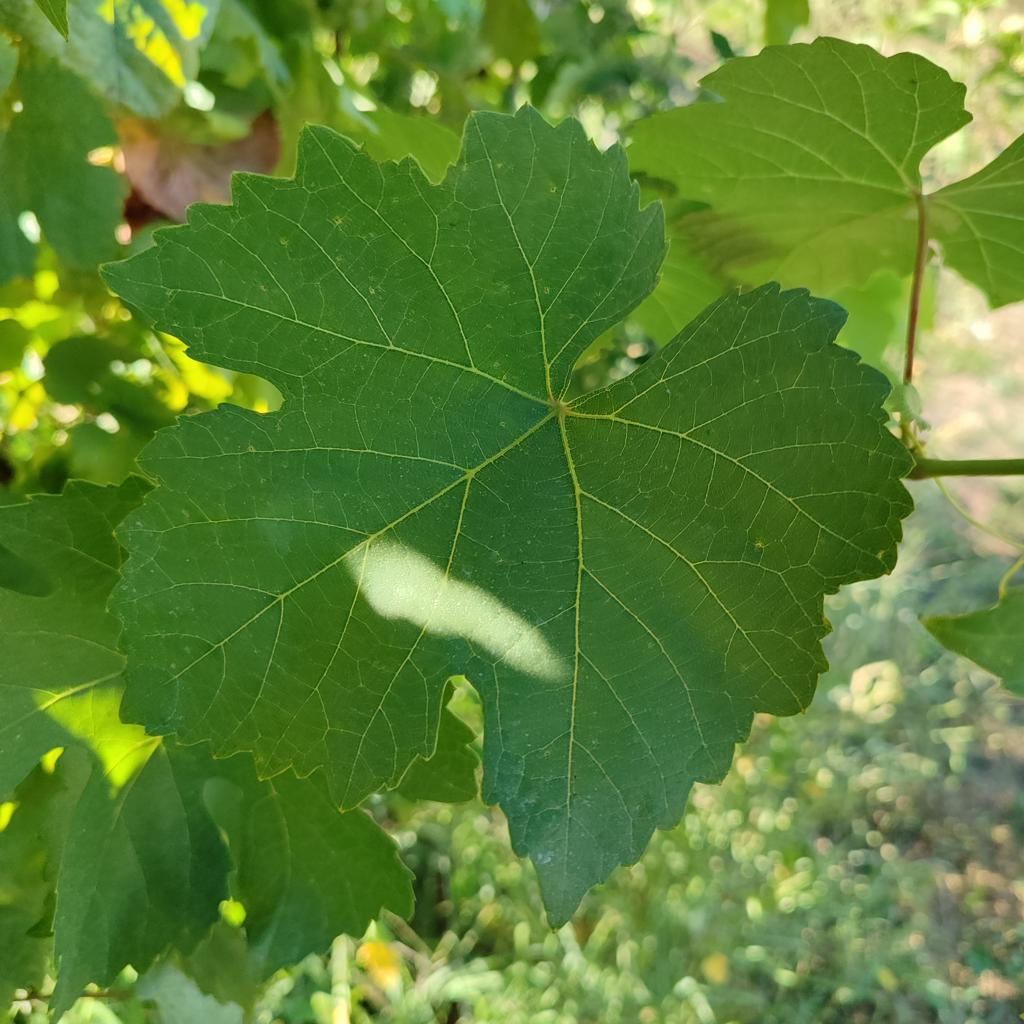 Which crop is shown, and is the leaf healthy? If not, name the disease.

grapevine, healthy
